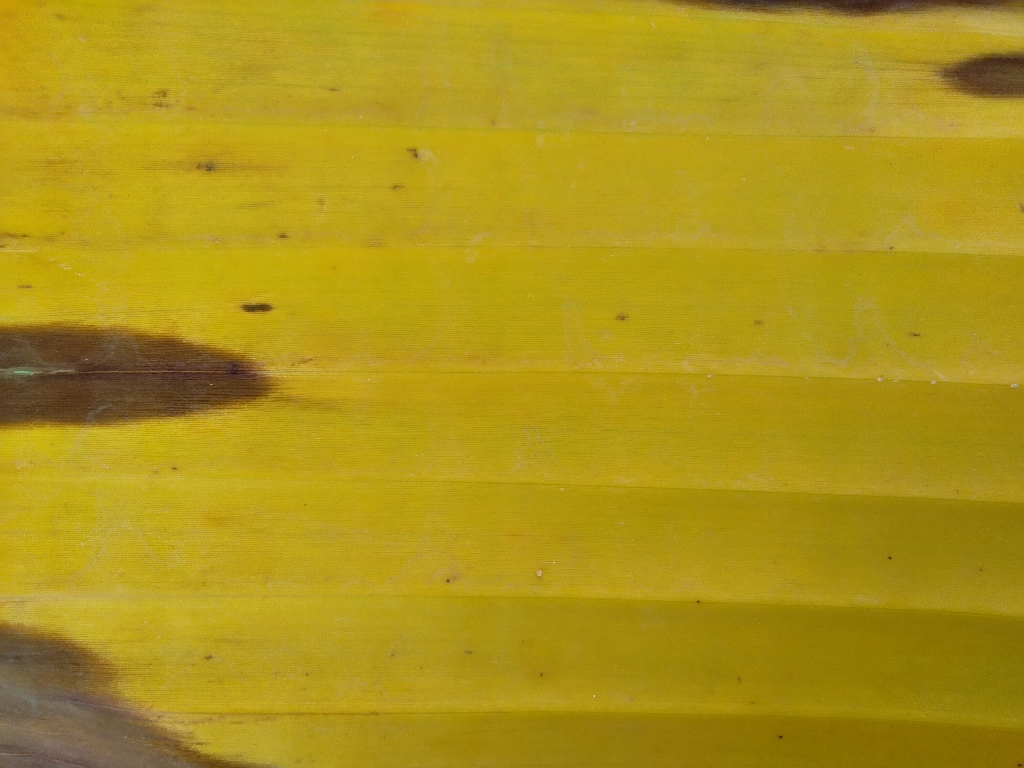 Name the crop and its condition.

banana, fusarium wilt race 1
